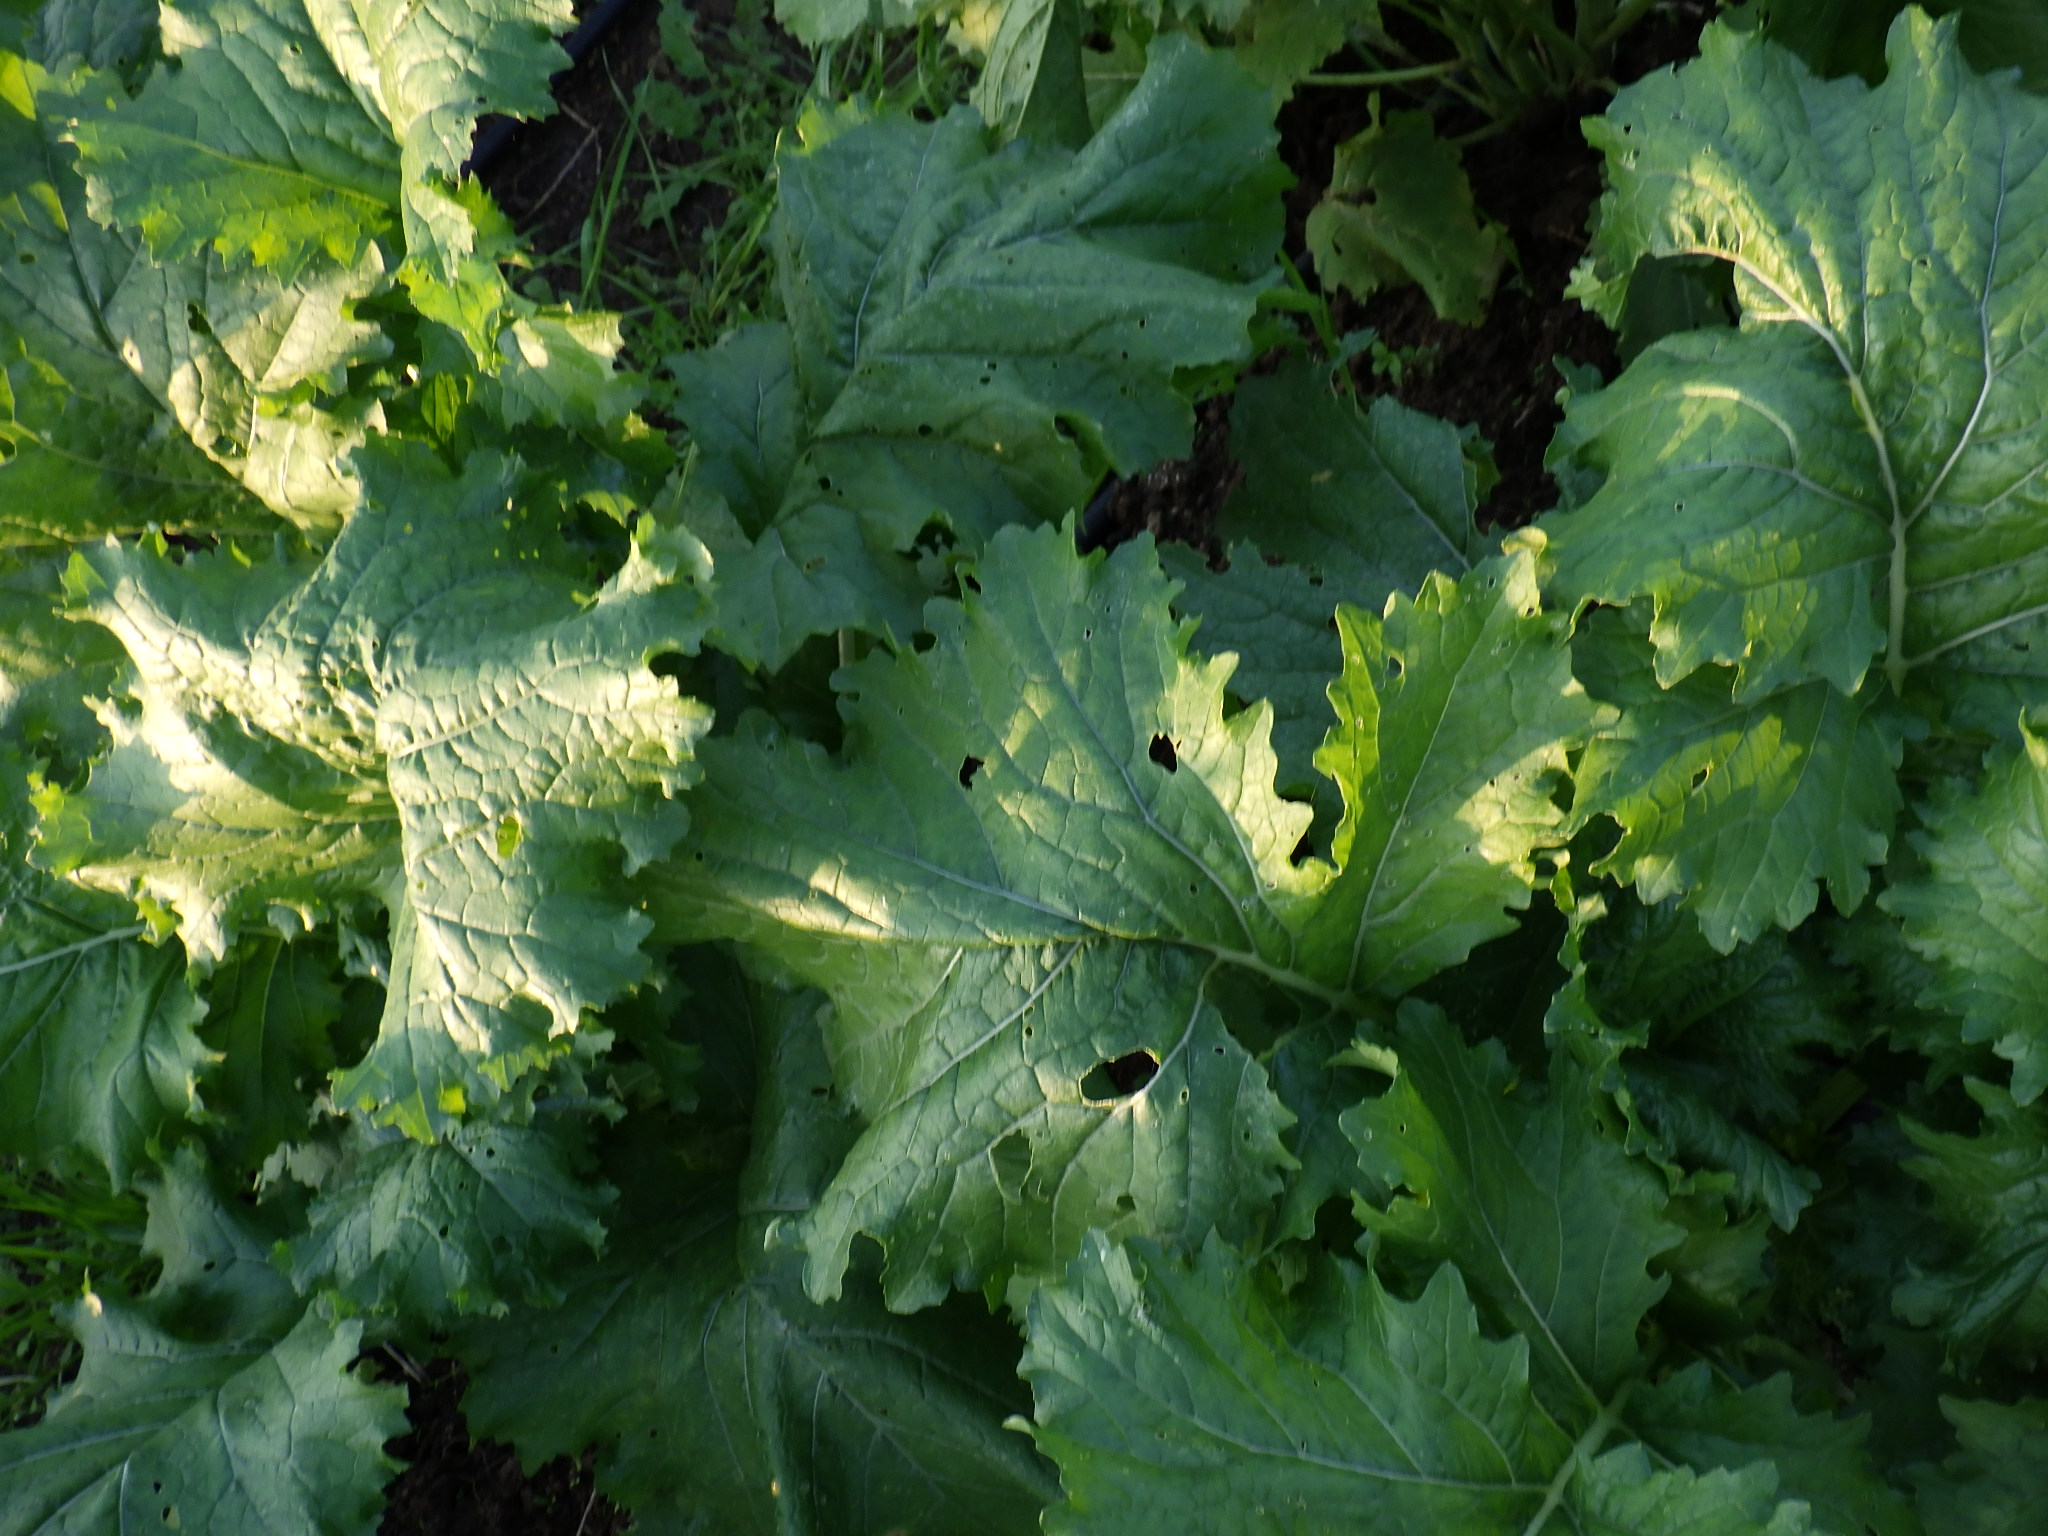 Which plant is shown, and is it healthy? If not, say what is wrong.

rapini, phytophagous
